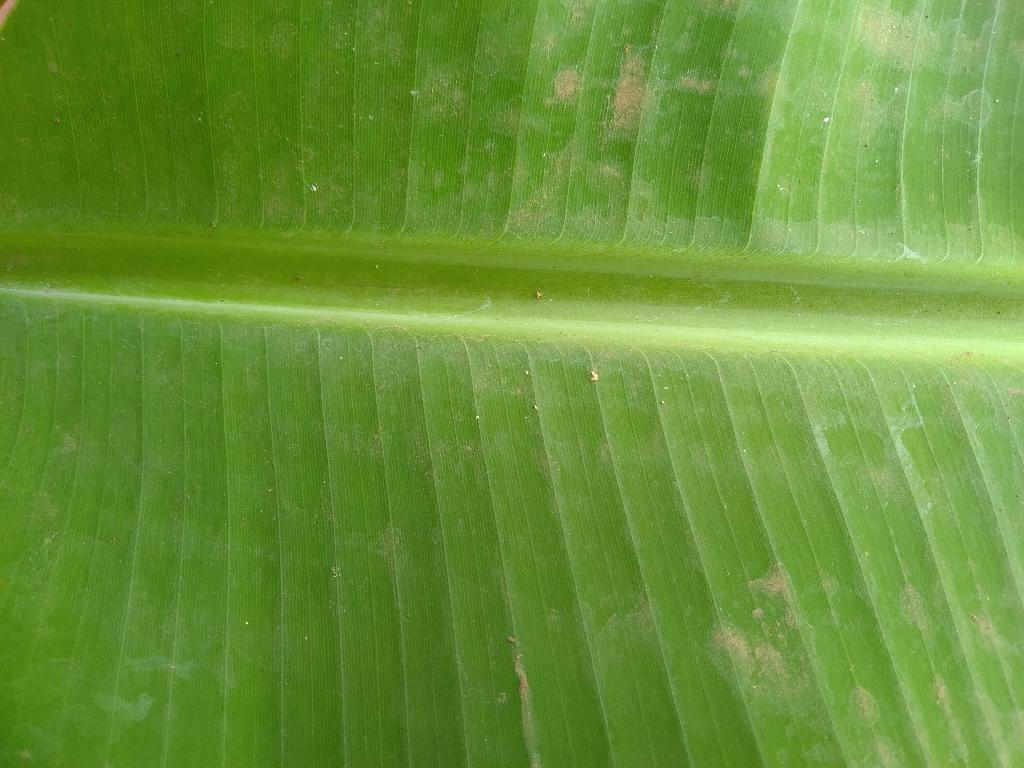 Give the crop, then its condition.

banana, healthy
